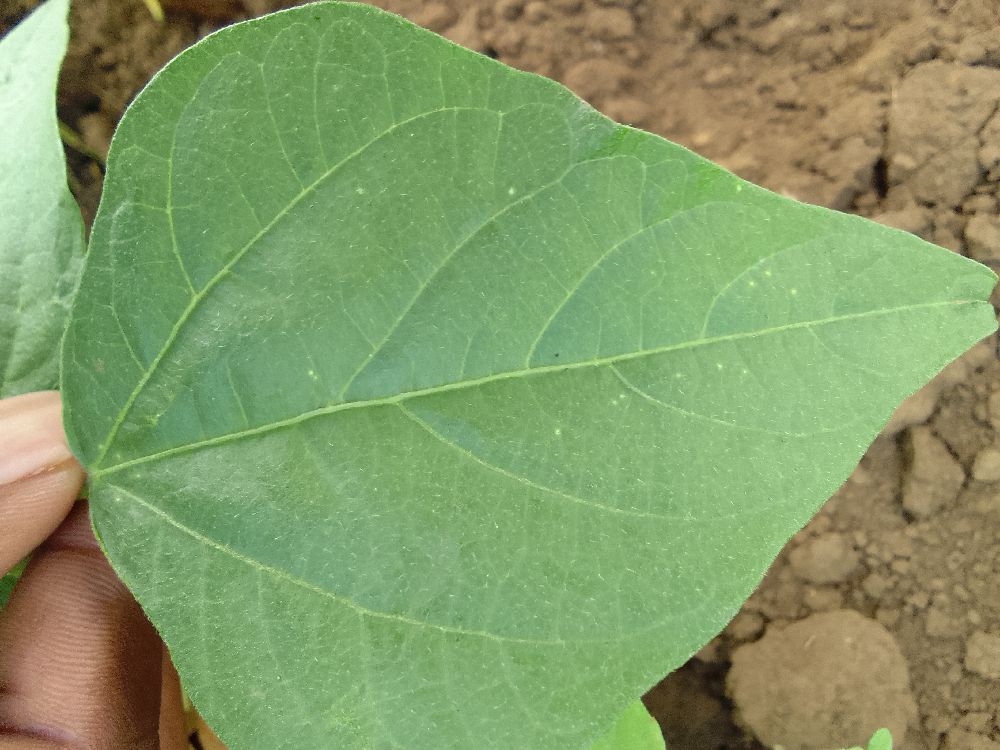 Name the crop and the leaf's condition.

common bean, healthy
